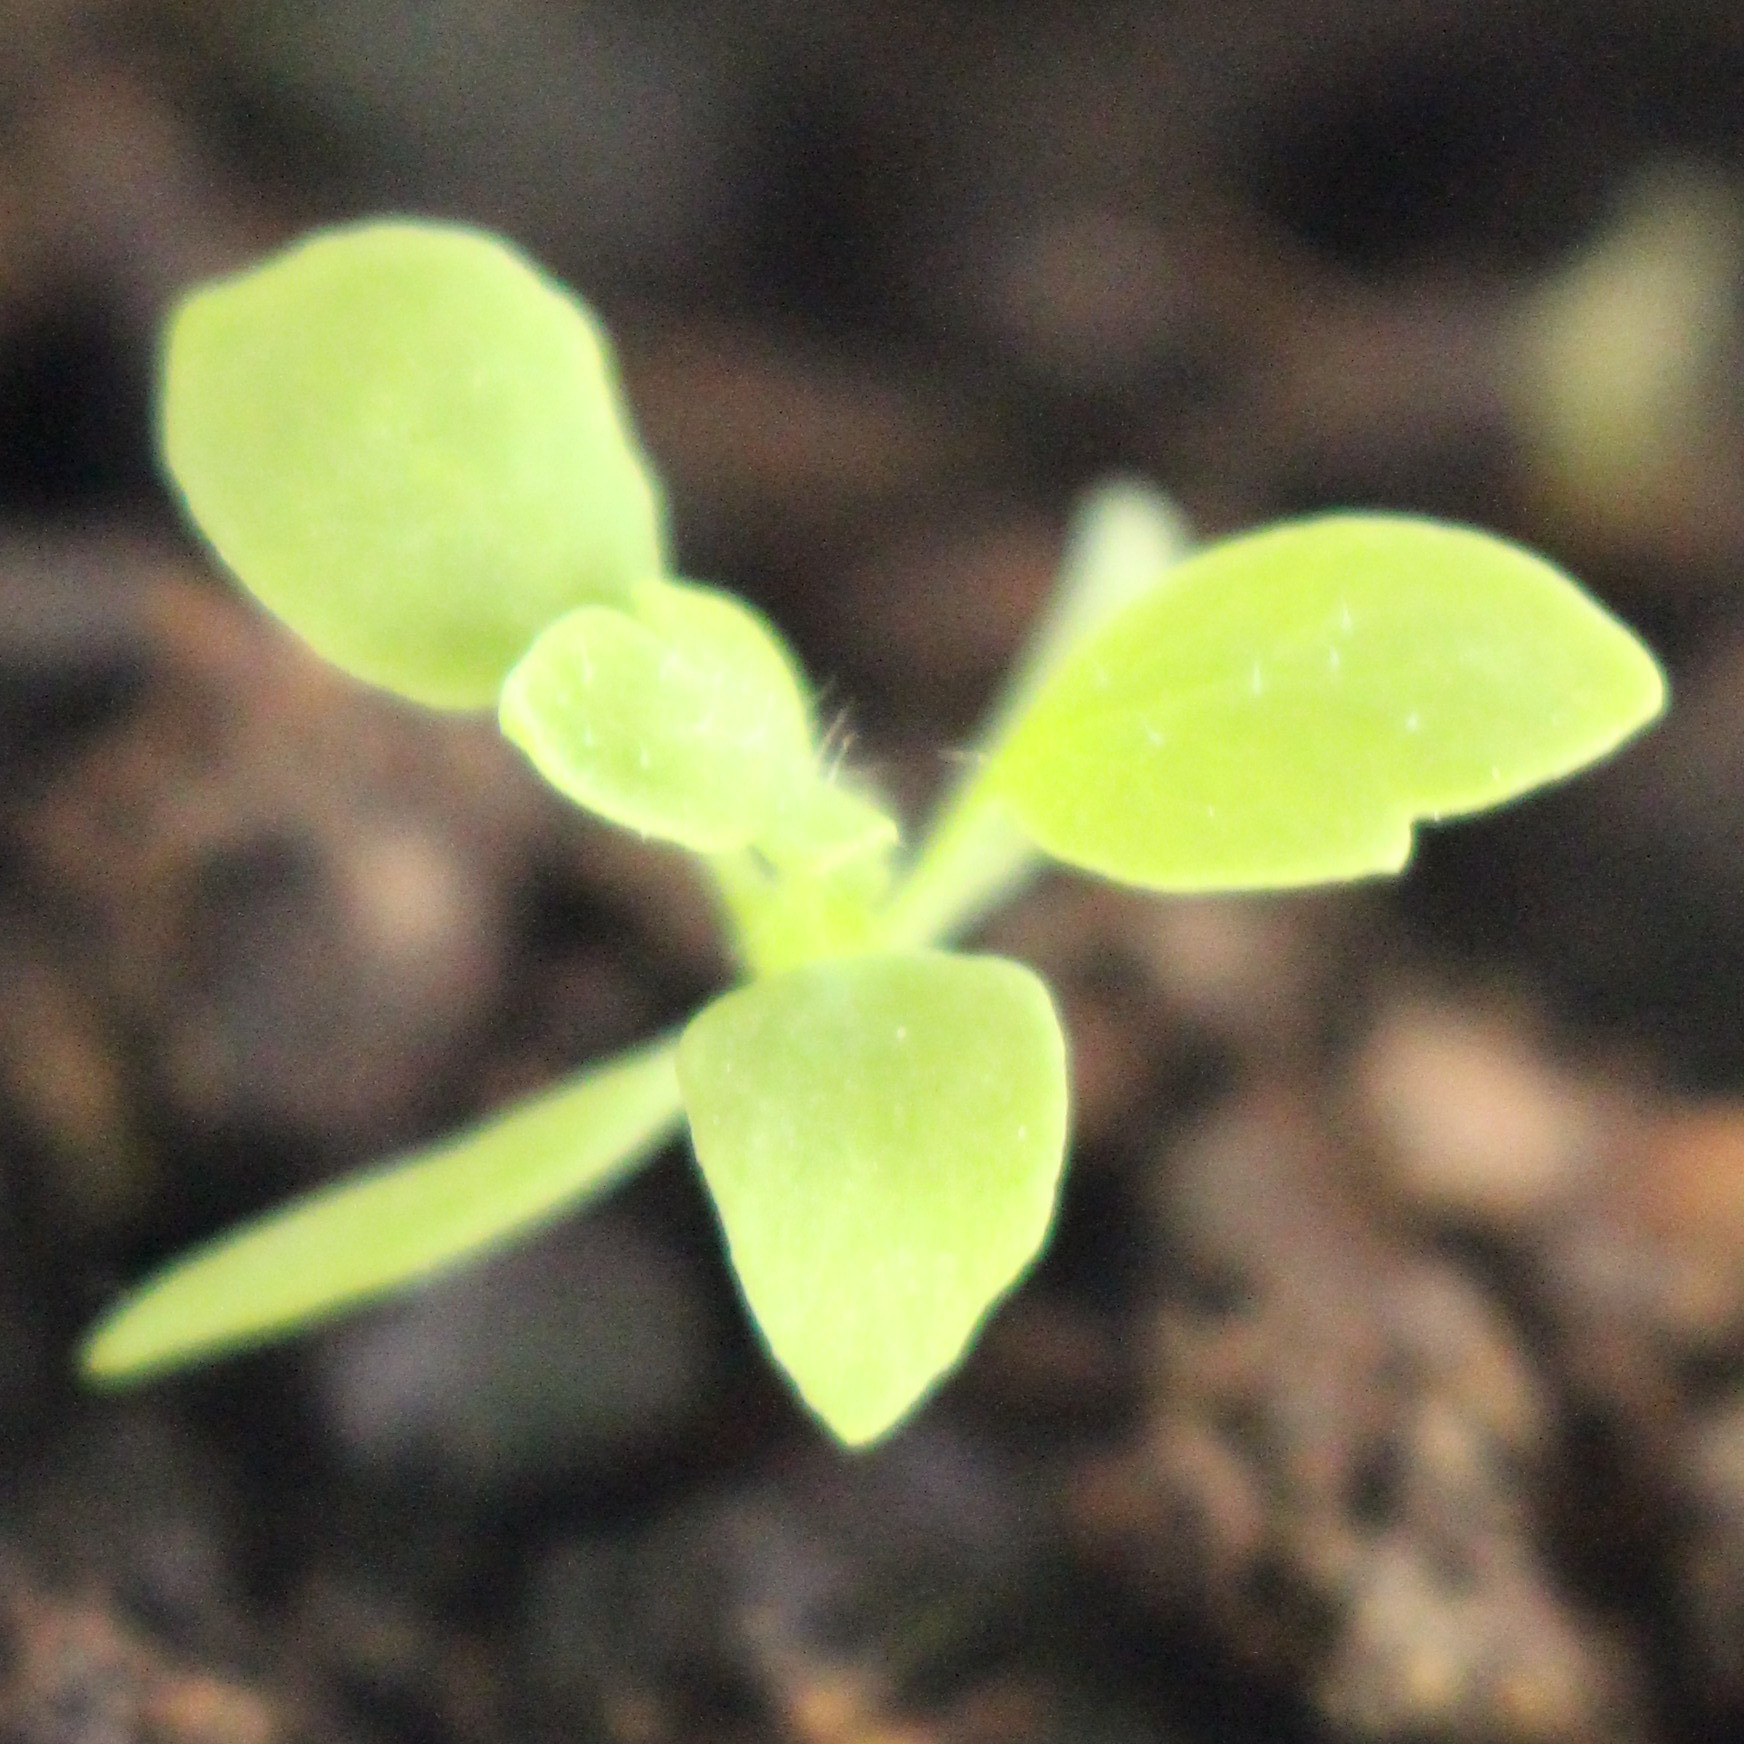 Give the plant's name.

Papaver rhoeas
